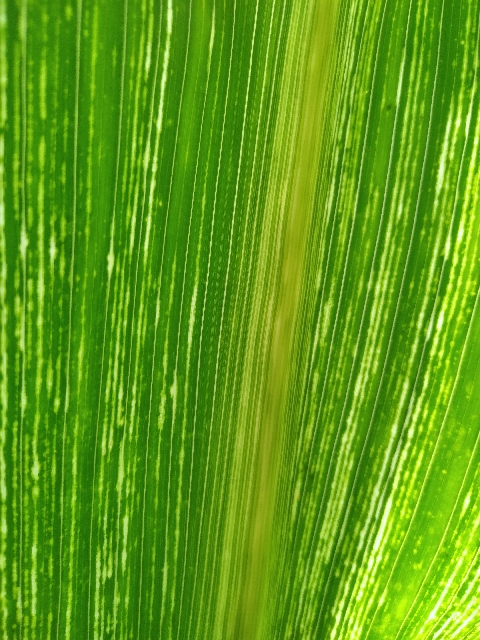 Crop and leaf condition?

maize, maize streak virus
